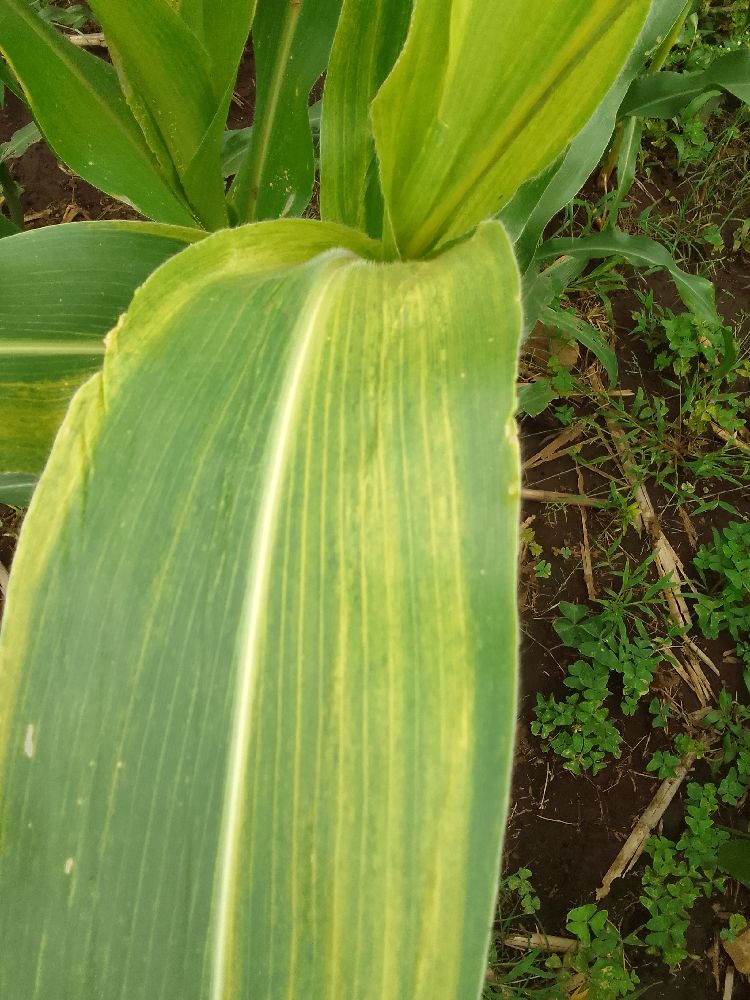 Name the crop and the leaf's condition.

maize, maize lethal necrosis
